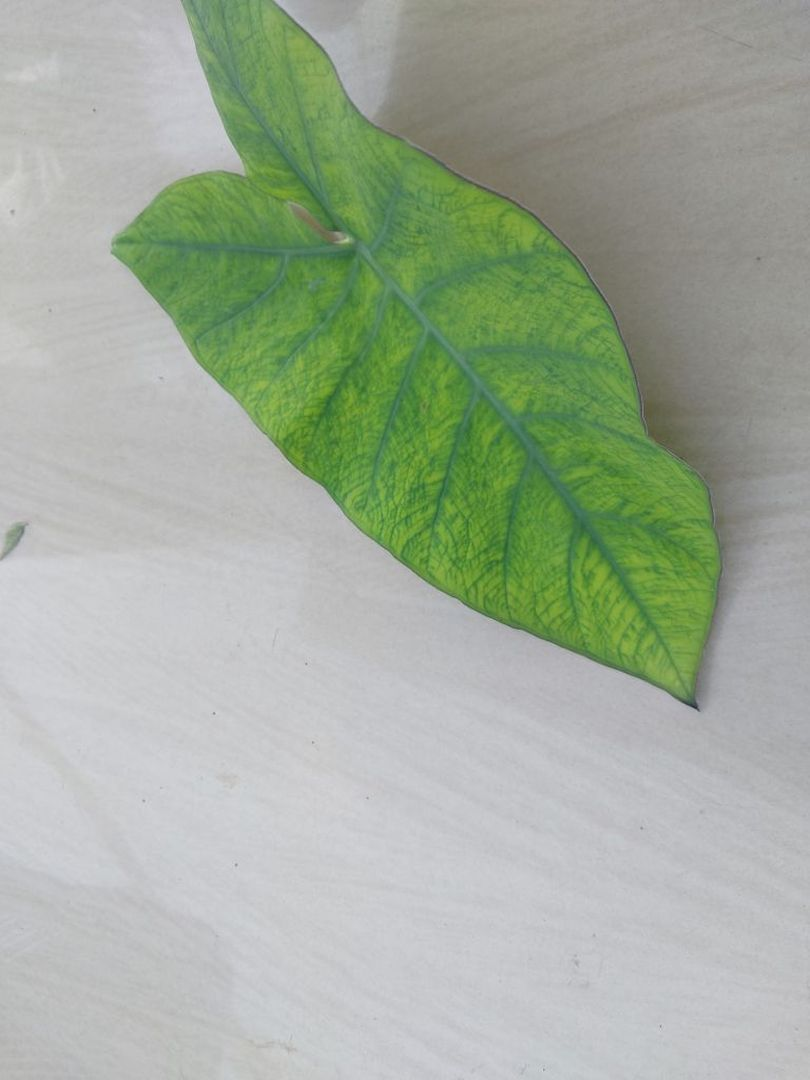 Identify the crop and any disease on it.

taro, mosaic
